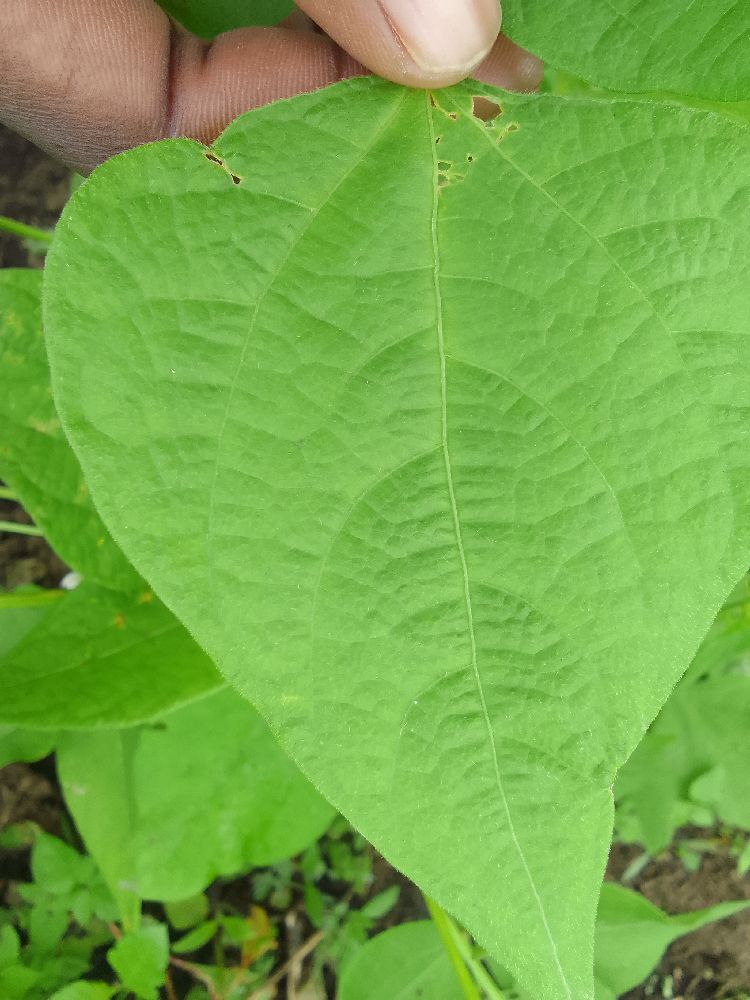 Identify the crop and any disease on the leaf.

common bean, healthy
